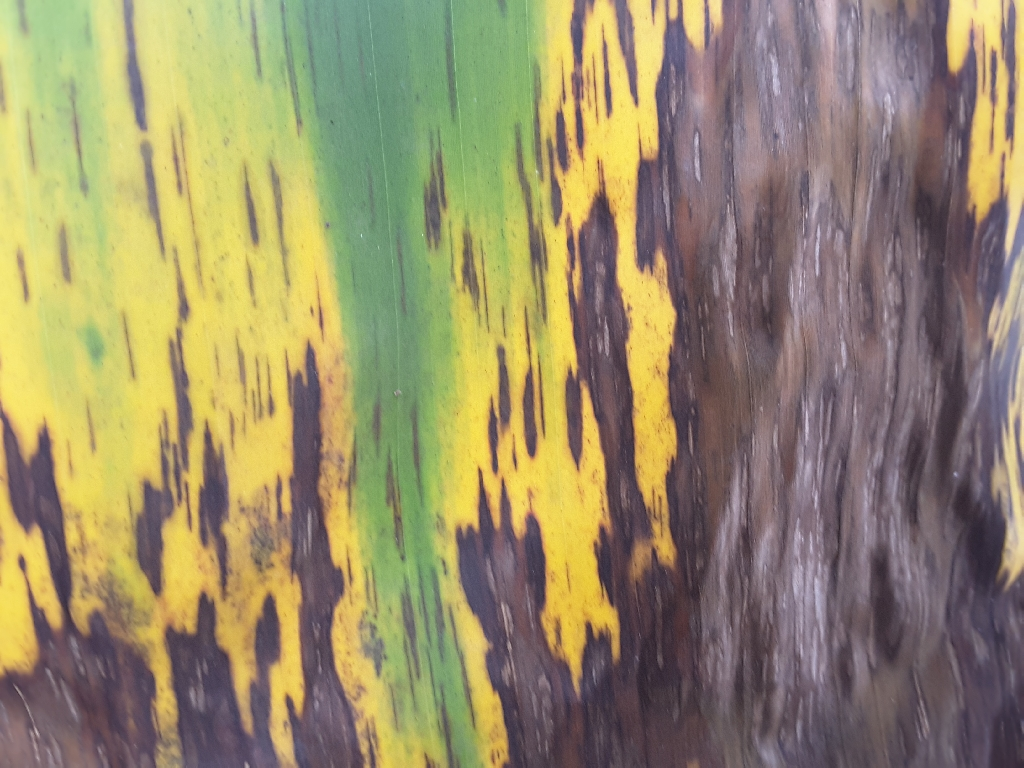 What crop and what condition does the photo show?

banana, black sigatoka
